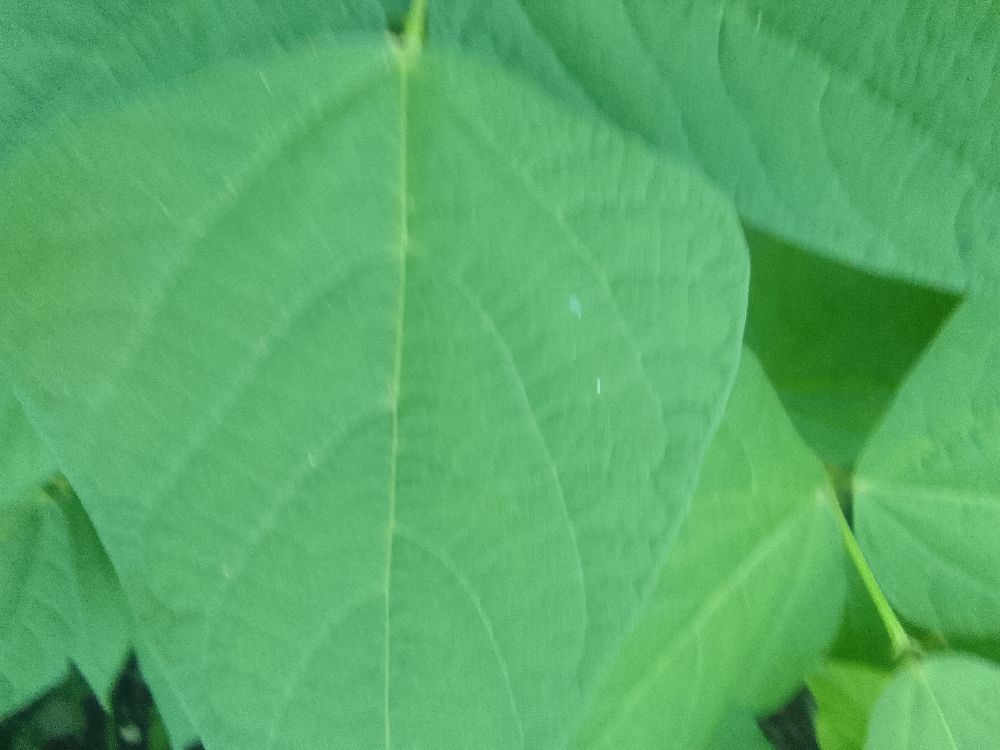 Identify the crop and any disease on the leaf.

common bean, healthy
